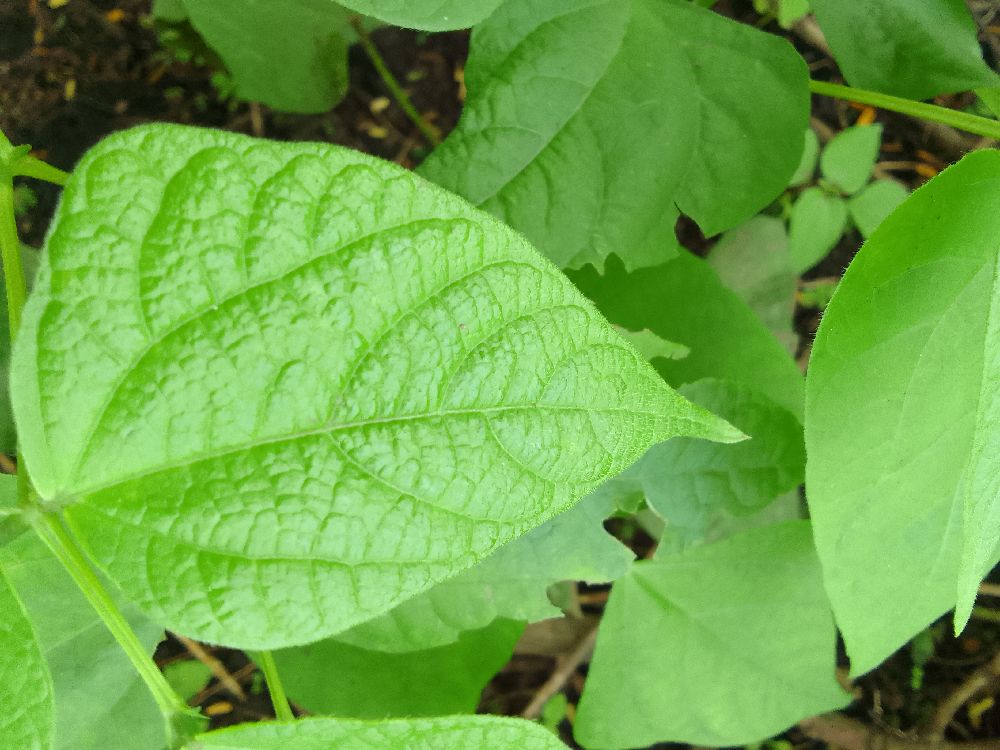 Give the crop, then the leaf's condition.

common bean, healthy
